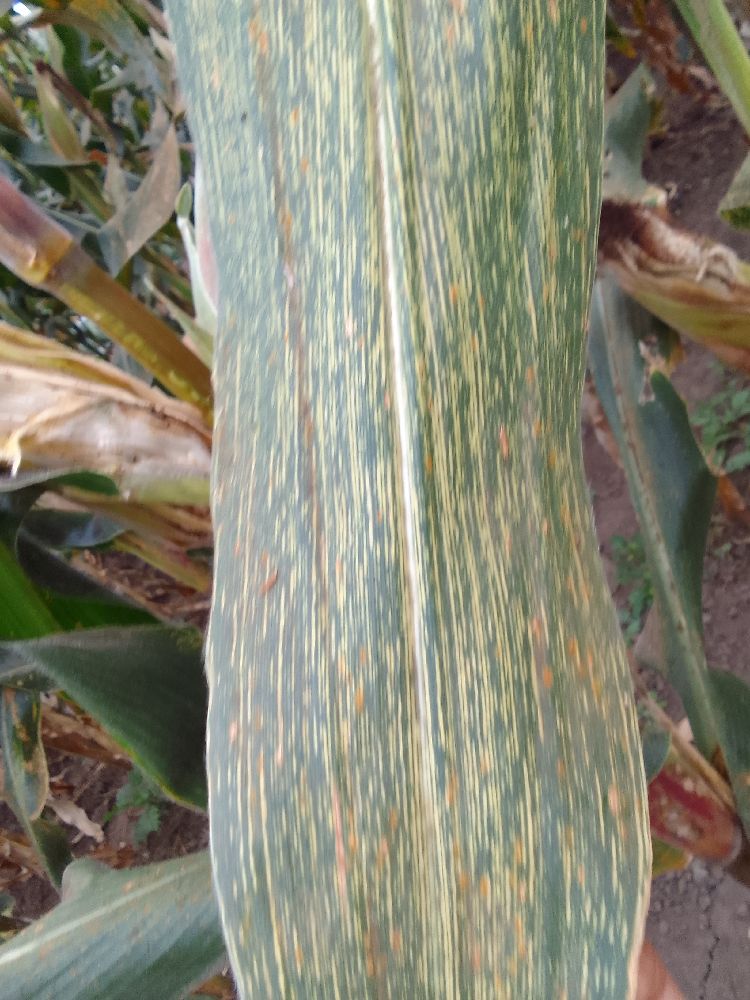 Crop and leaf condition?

maize, maize streak virus
